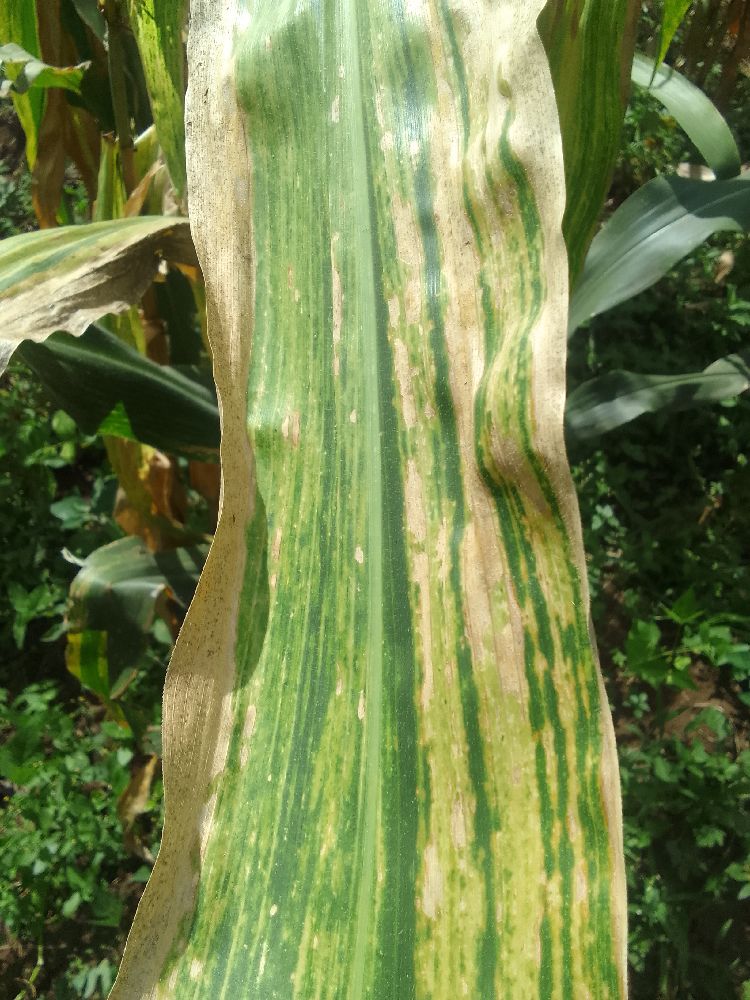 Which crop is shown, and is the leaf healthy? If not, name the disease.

maize, maize lethal necrosis
